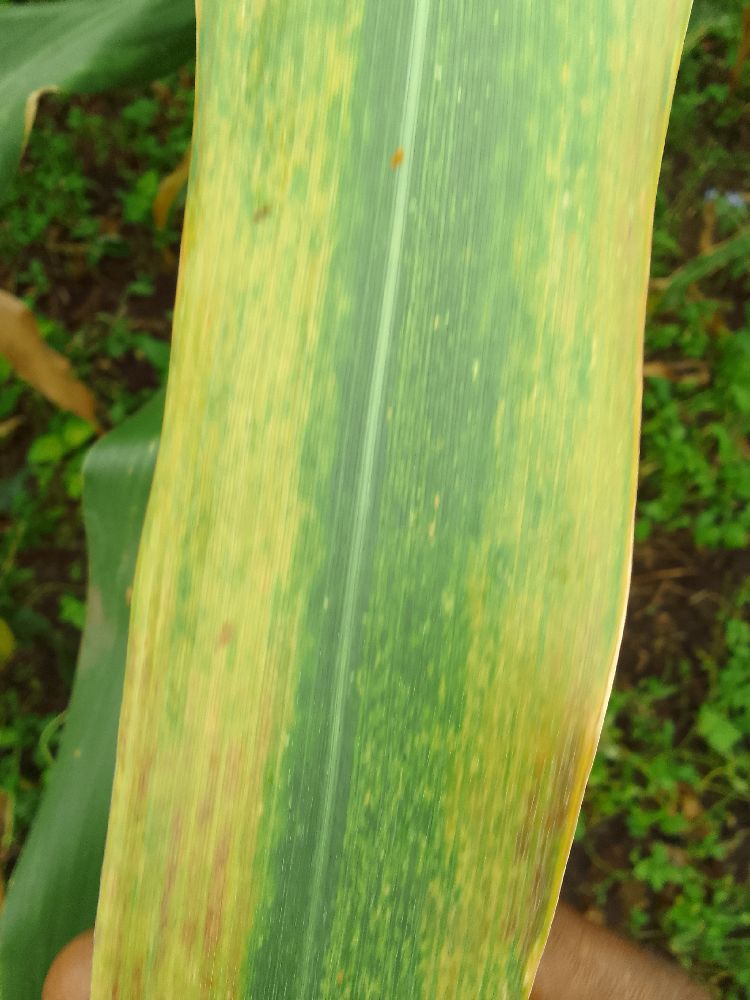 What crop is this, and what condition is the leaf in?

maize, maize lethal necrosis
